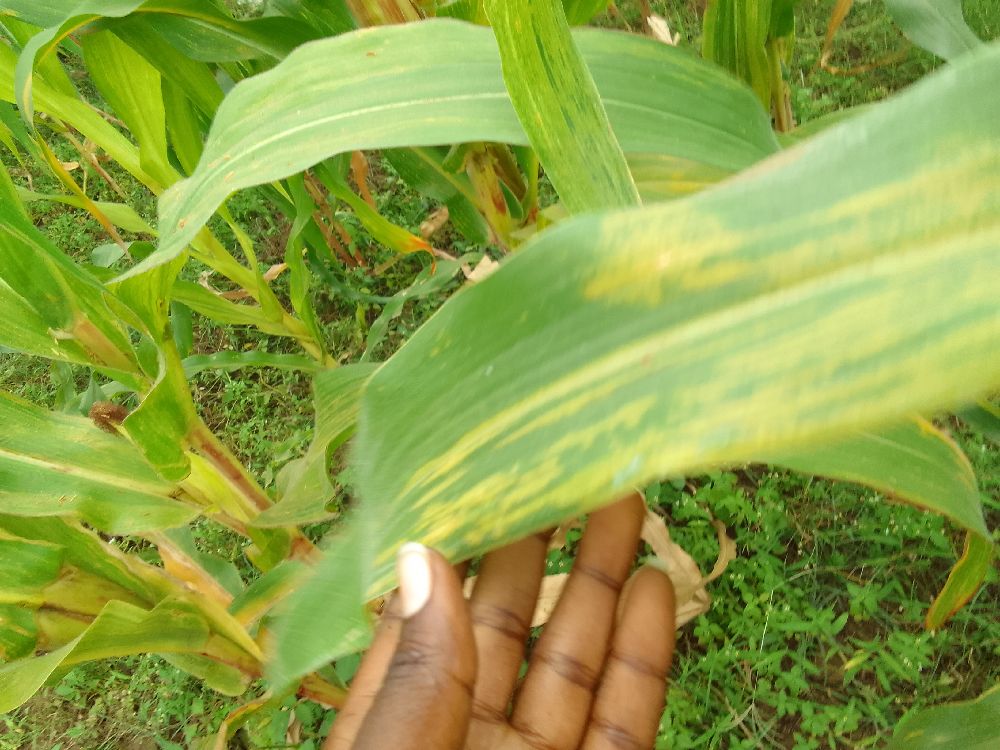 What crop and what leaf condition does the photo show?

maize, maize lethal necrosis
